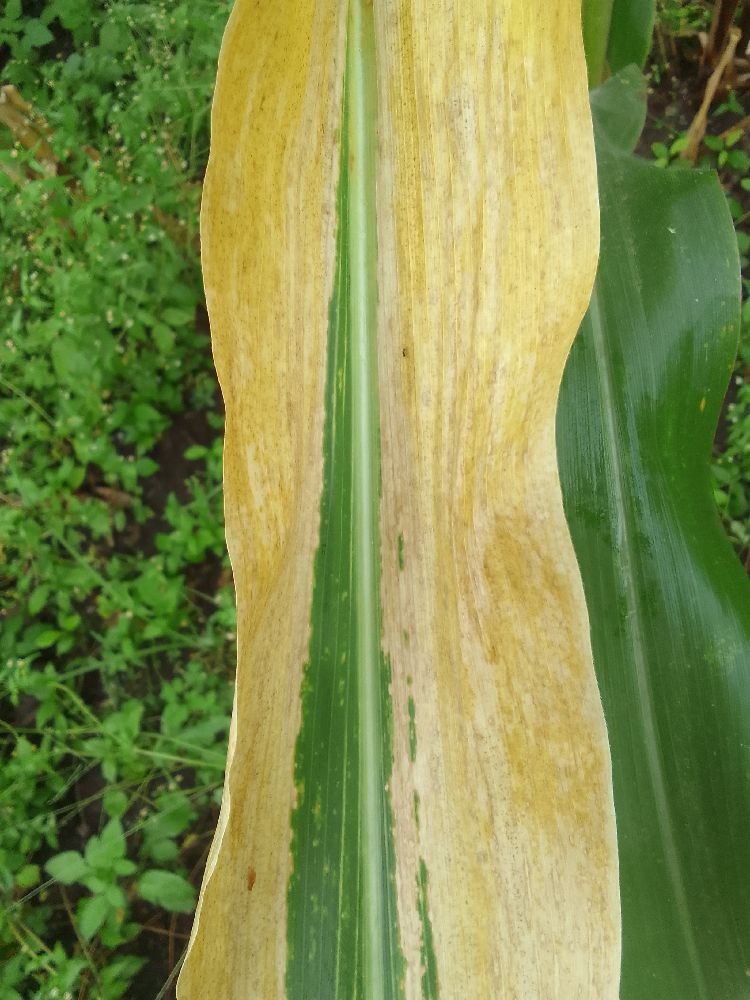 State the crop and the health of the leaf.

maize, maize lethal necrosis
